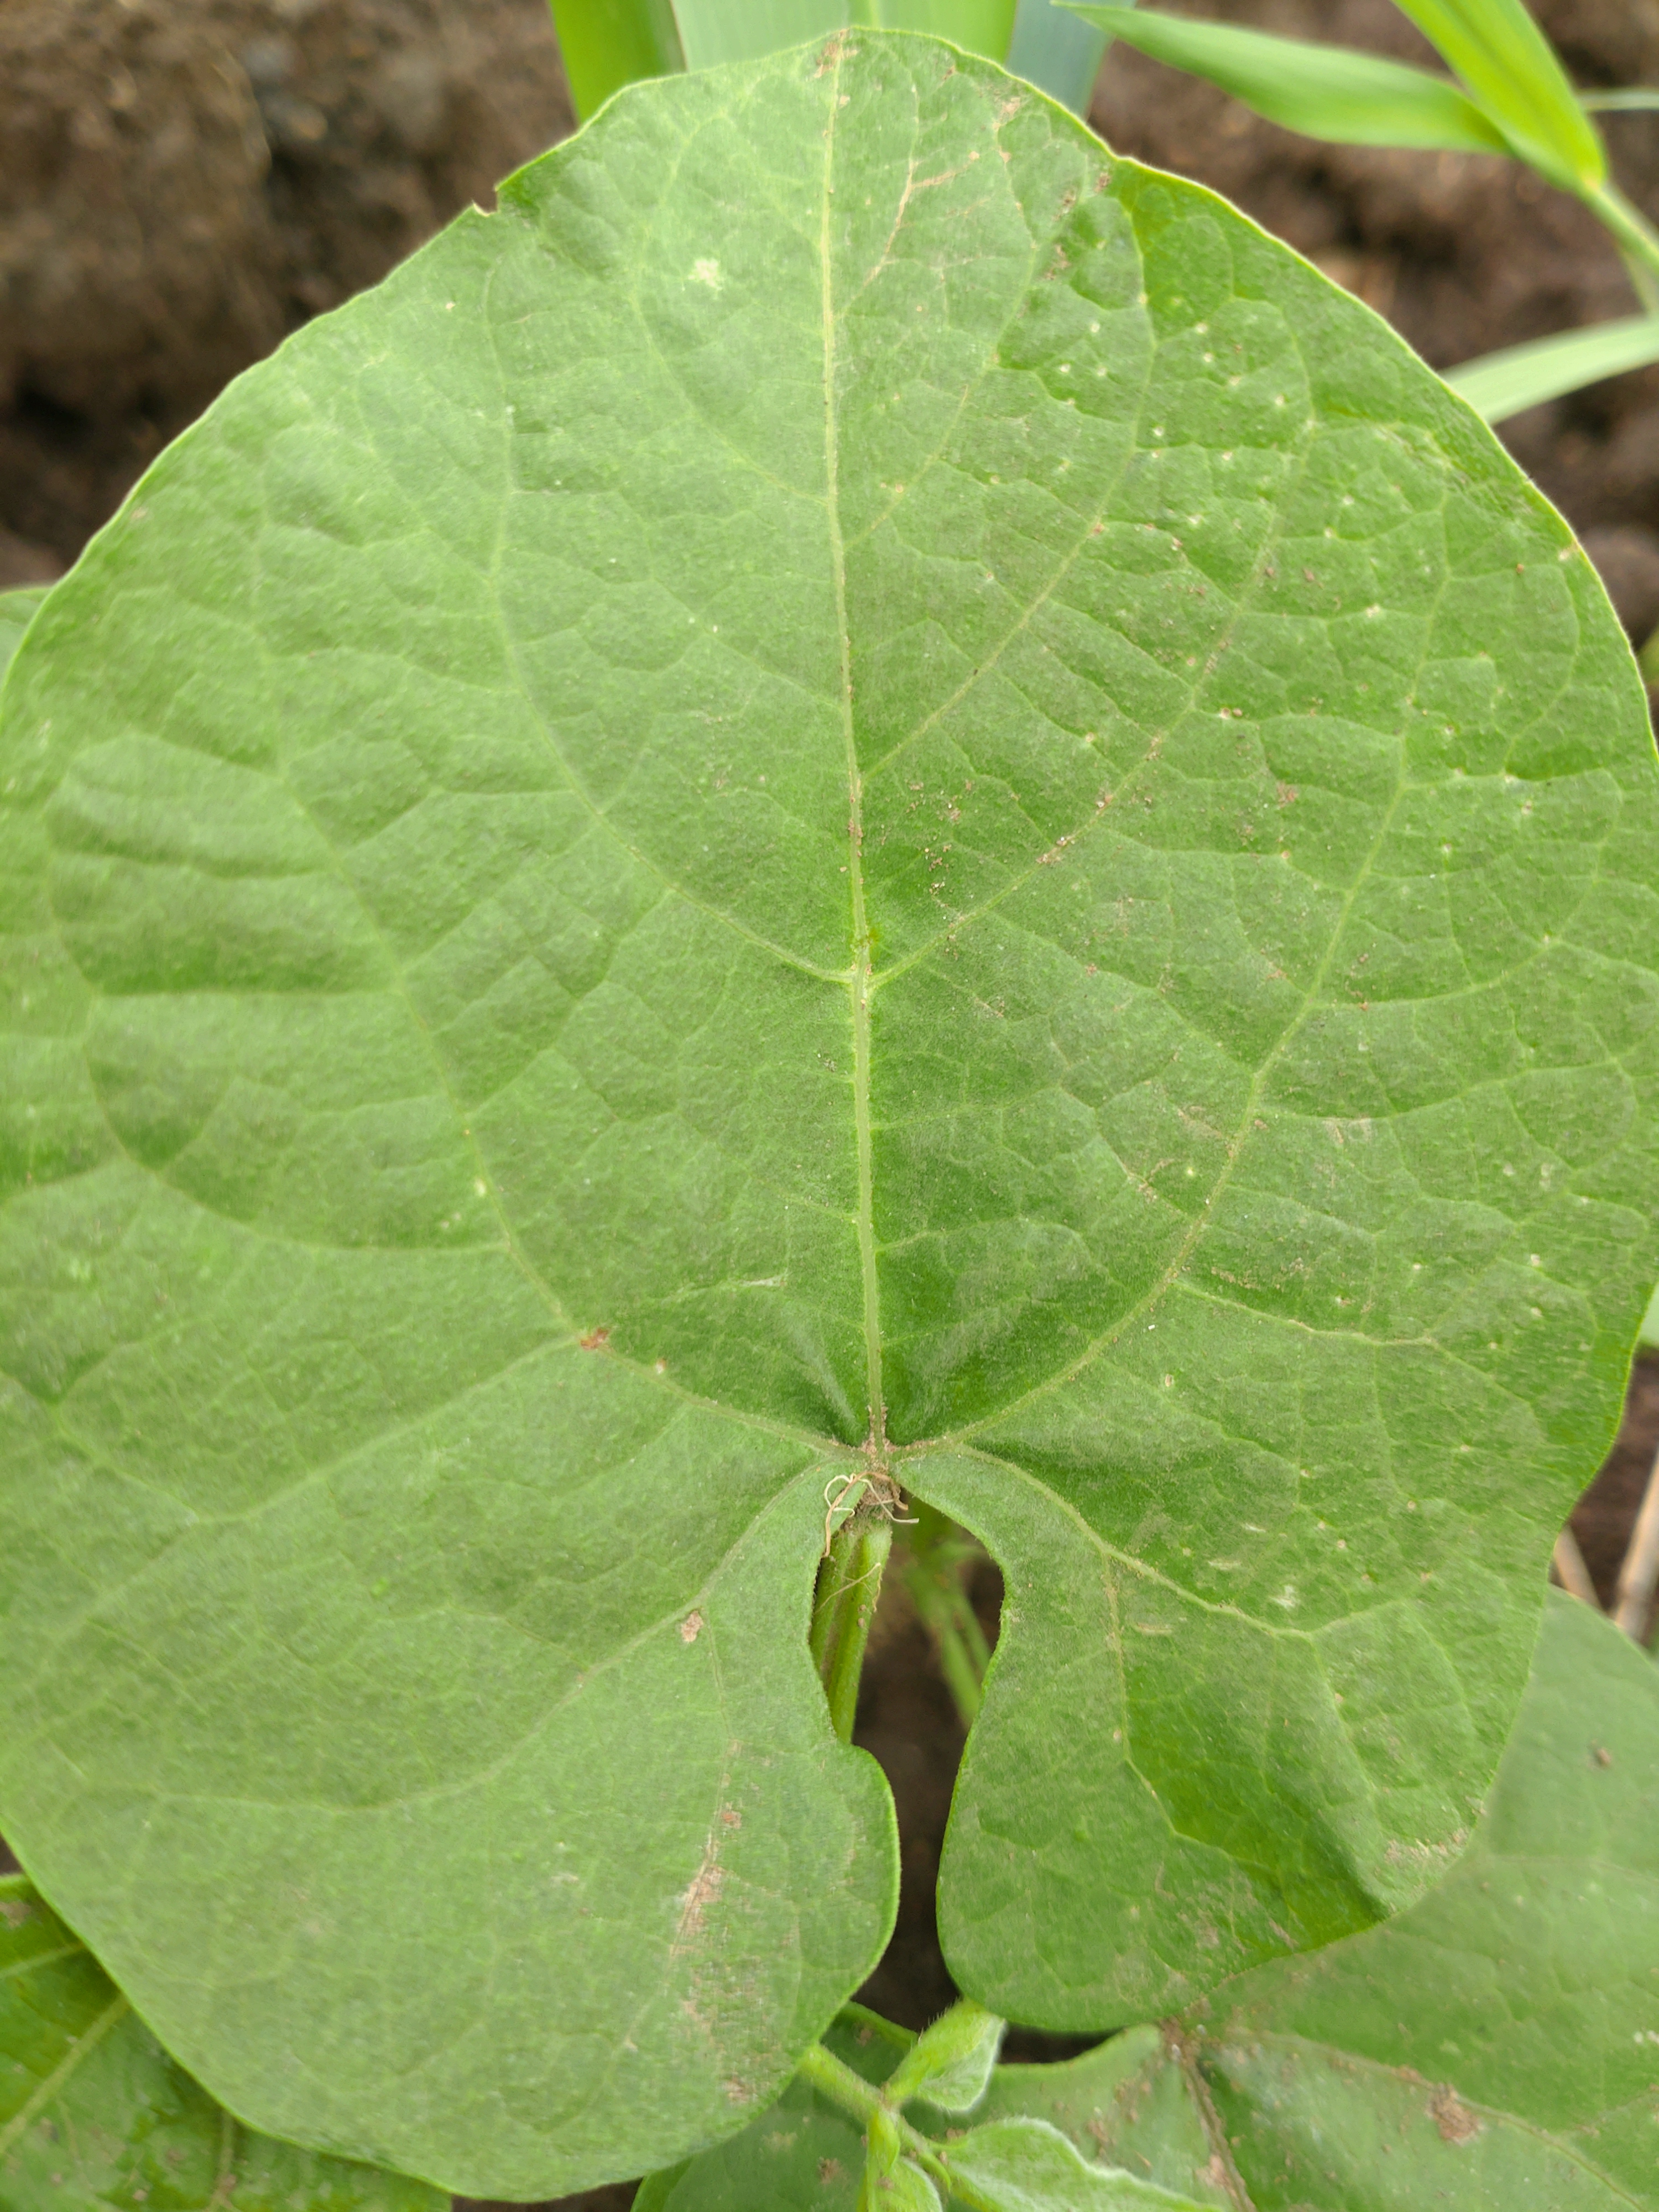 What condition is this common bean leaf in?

healthy
